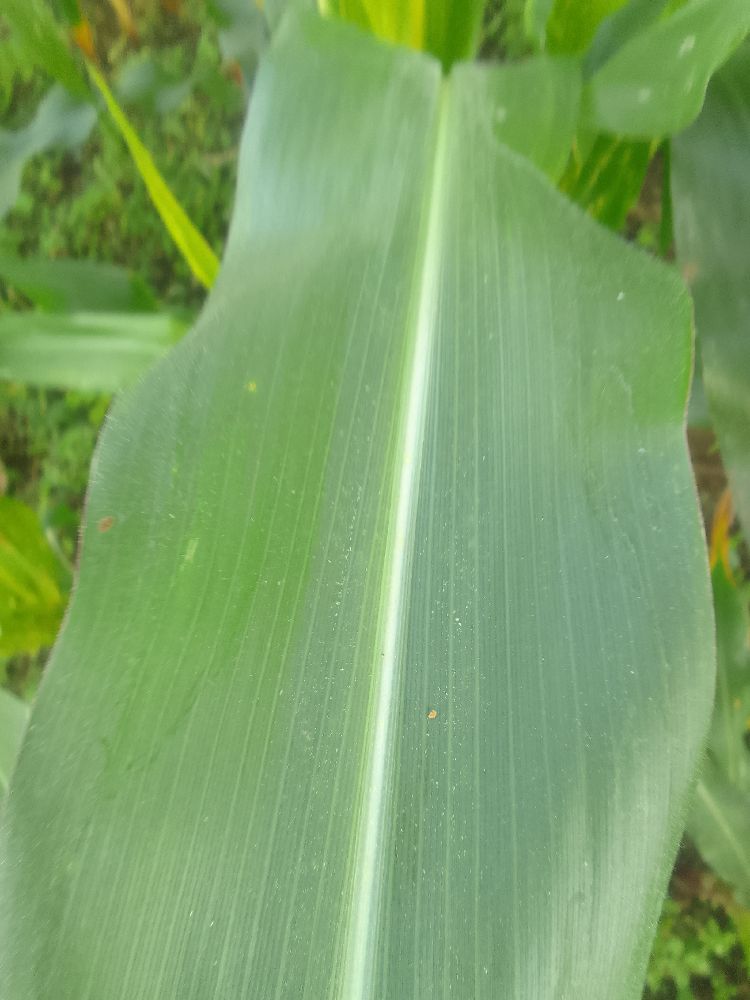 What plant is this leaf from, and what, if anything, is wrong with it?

maize, healthy
